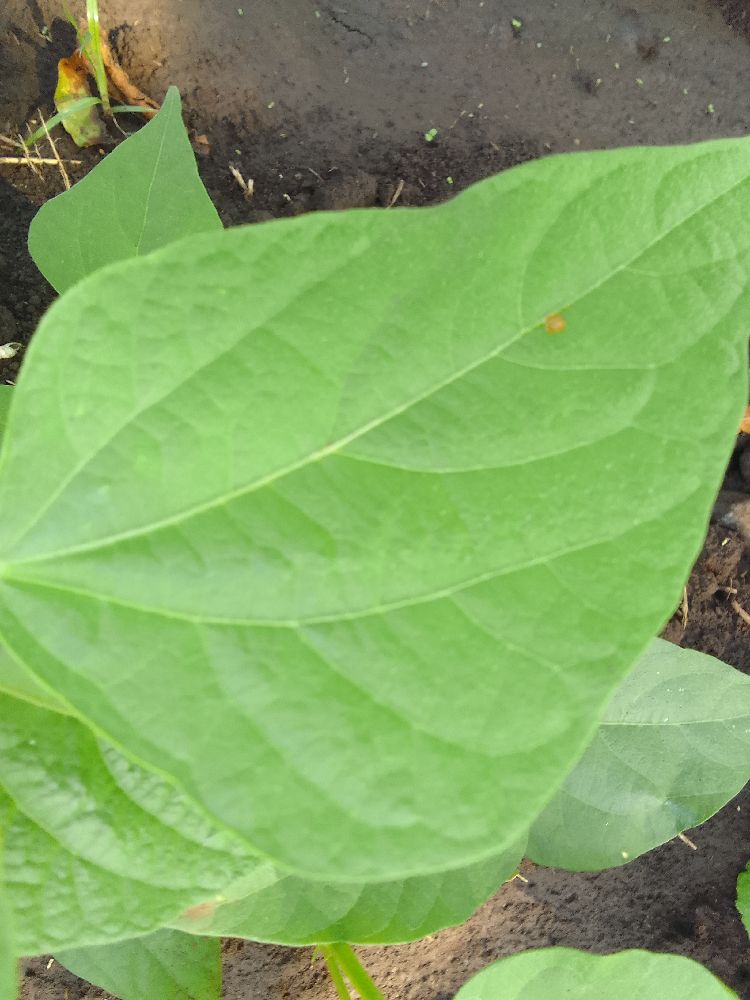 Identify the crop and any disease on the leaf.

common bean, healthy
